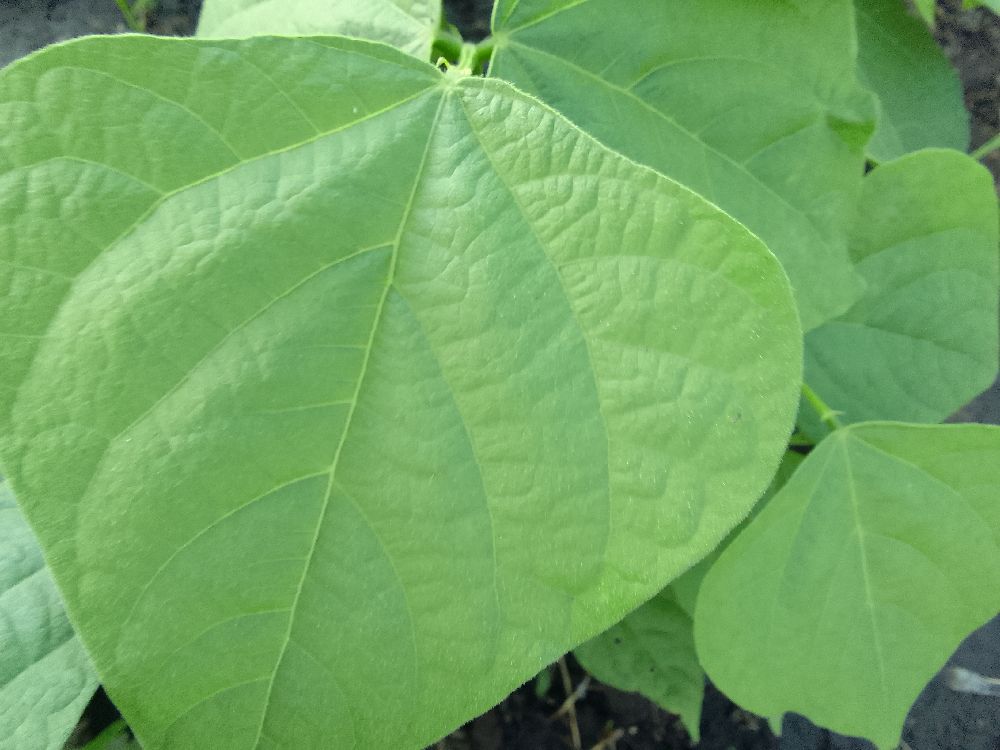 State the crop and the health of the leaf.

common bean, healthy
